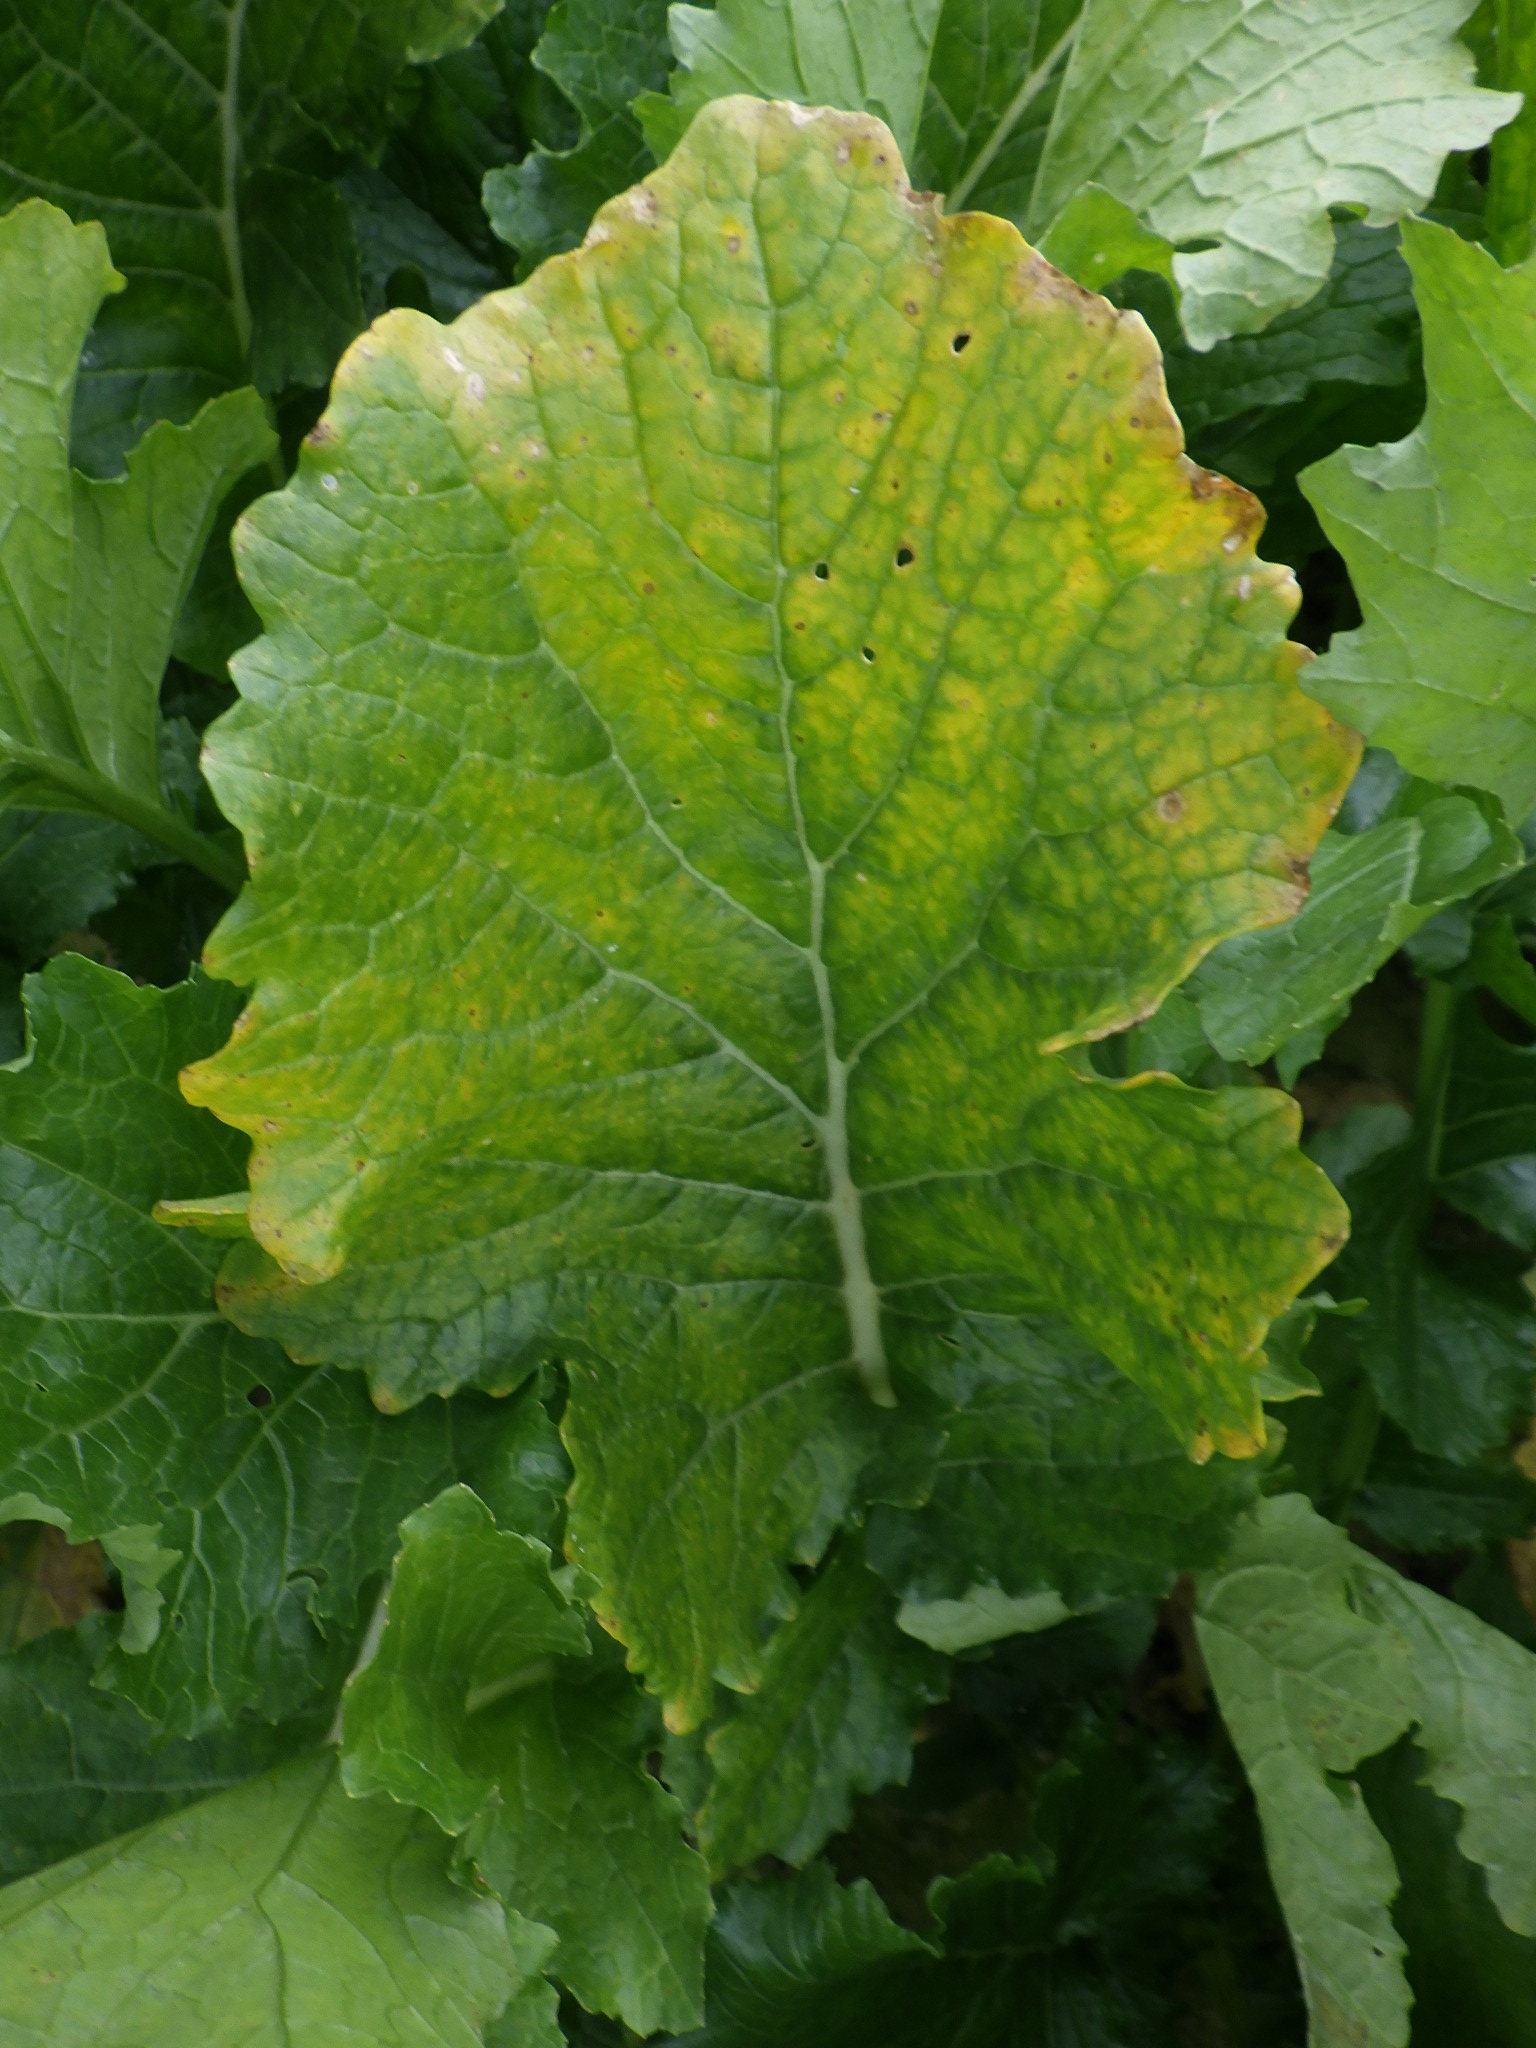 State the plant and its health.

rapini, downy mildew
